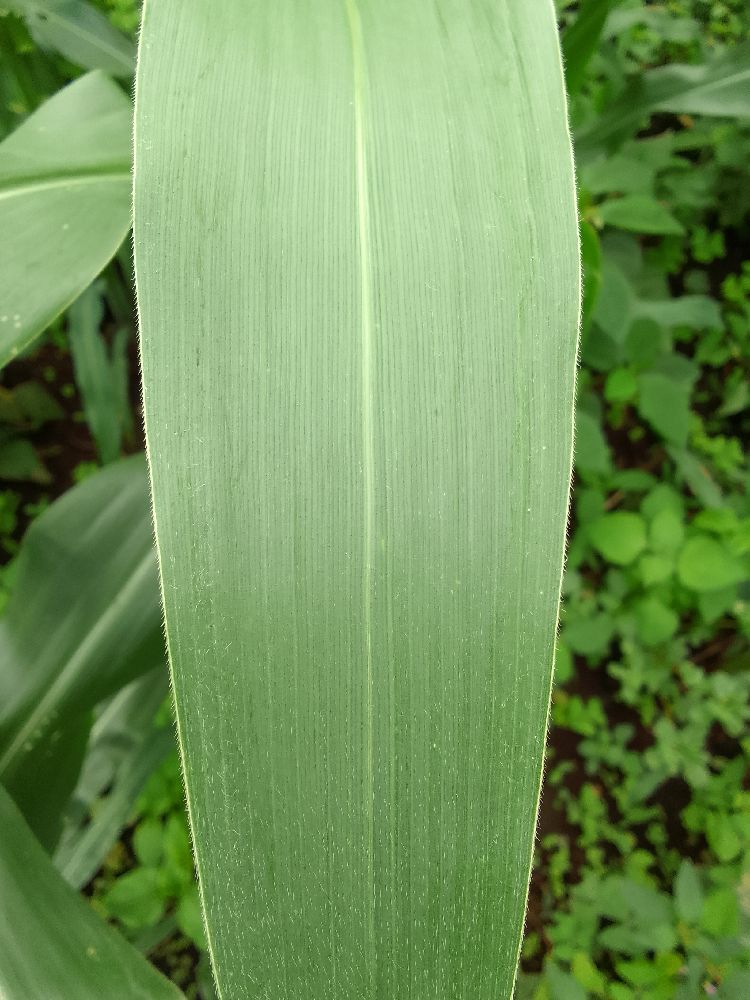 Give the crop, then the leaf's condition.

maize, healthy
